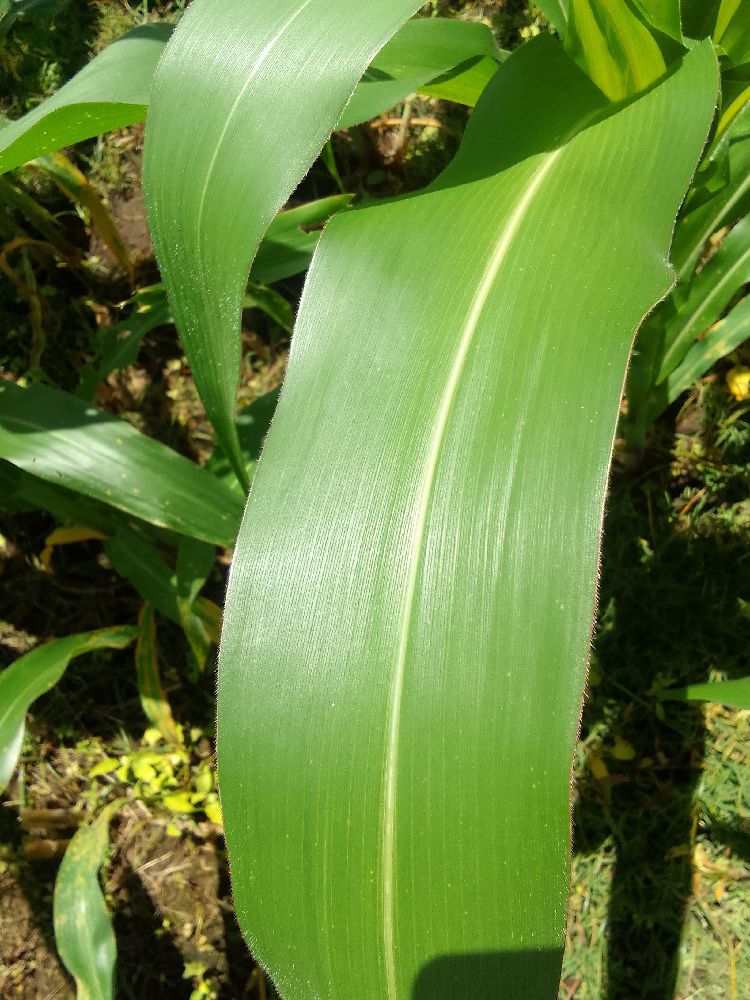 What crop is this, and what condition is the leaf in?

maize, healthy
